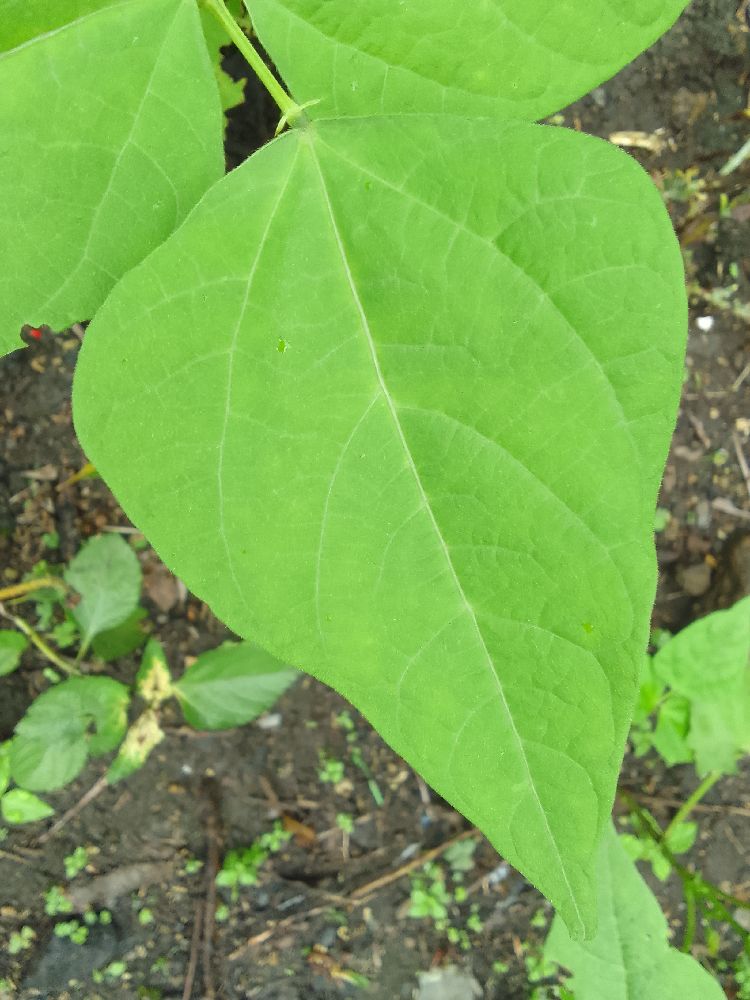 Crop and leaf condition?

common bean, healthy
